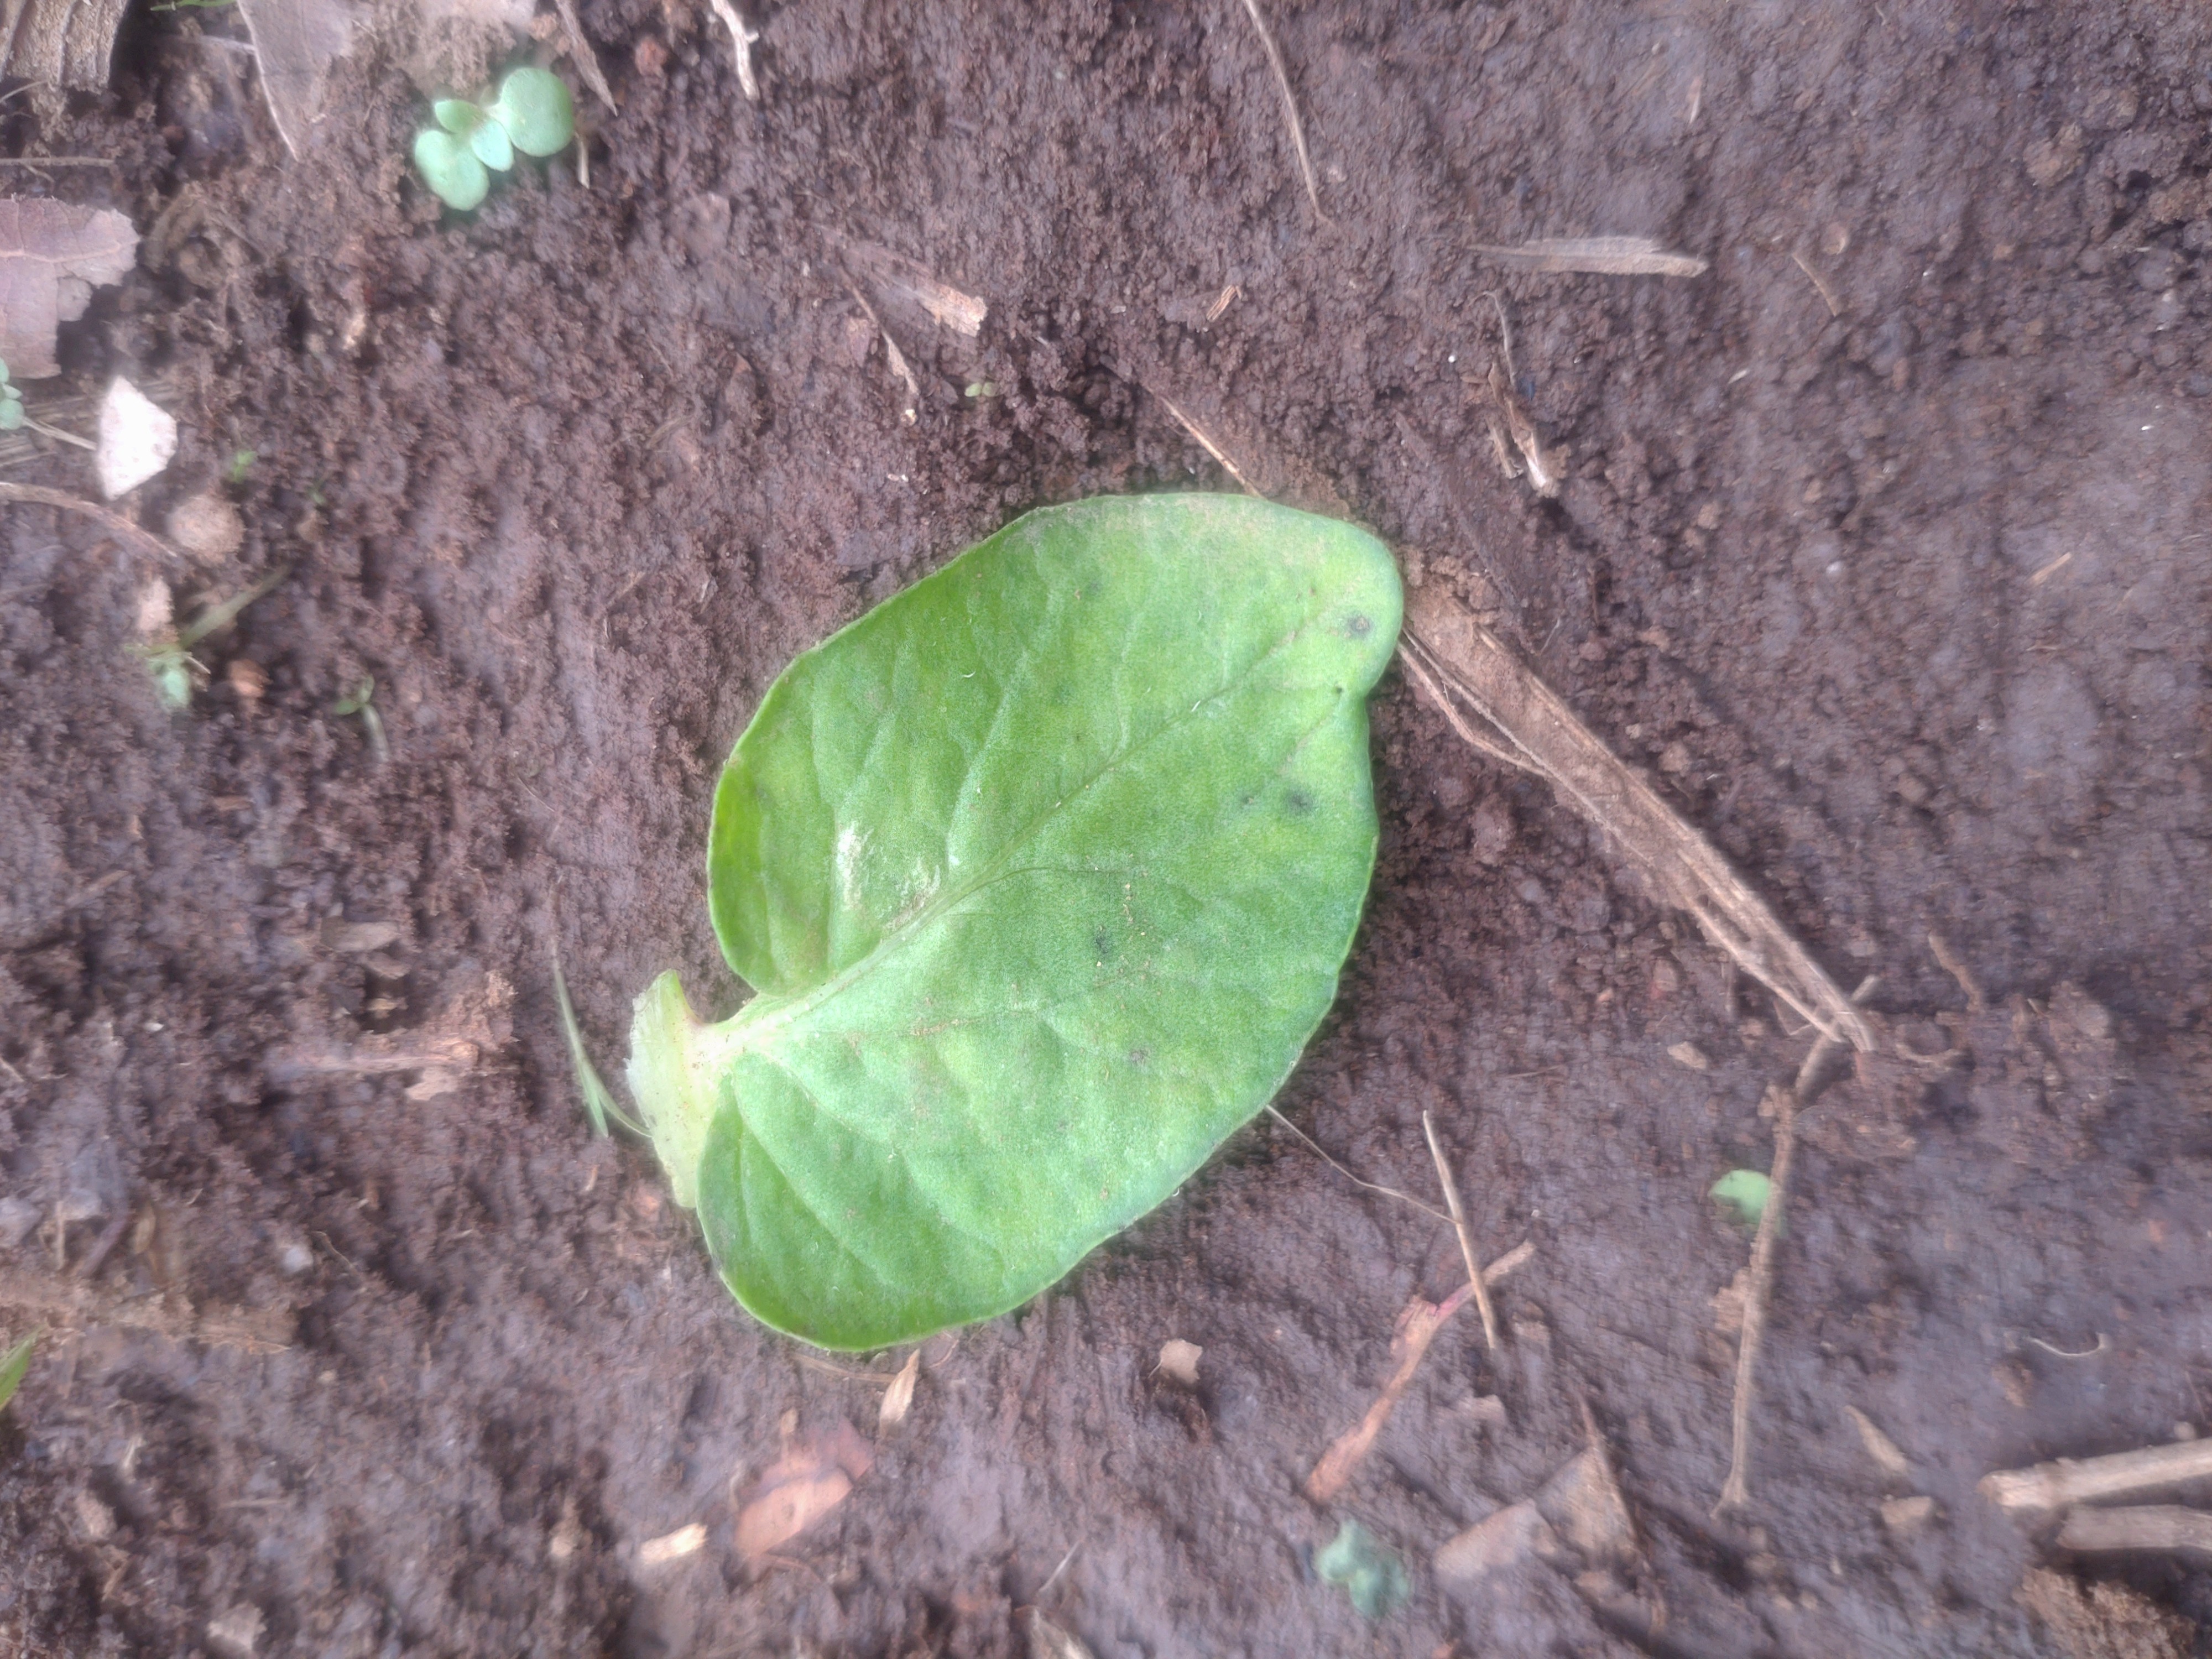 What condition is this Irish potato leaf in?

late blight
